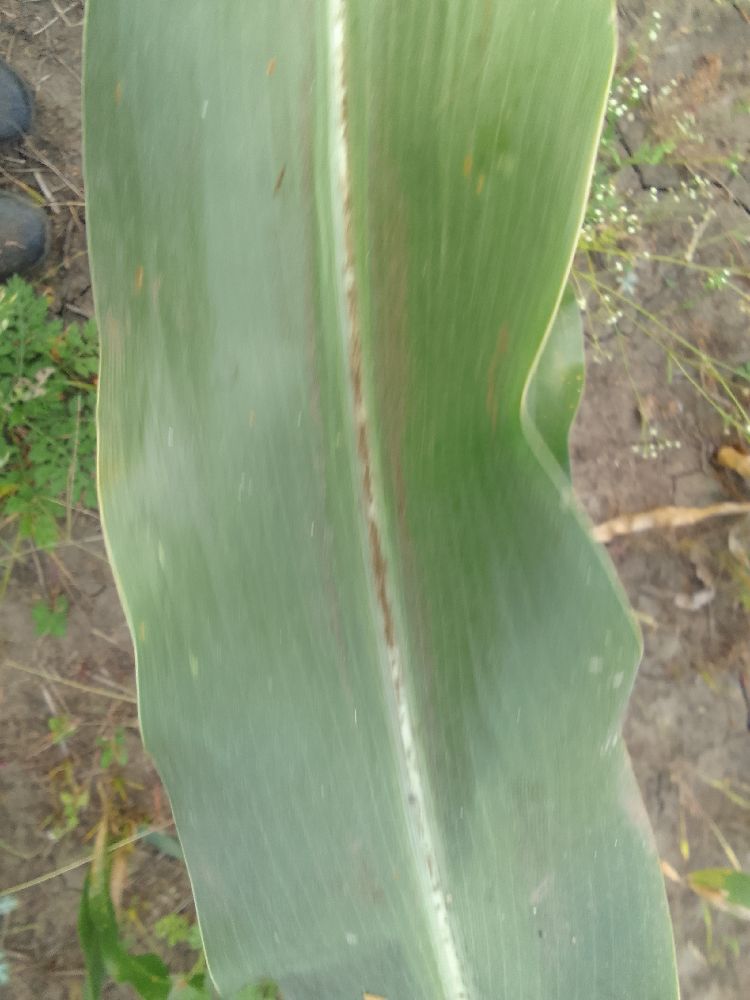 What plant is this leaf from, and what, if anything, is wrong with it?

maize, healthy
